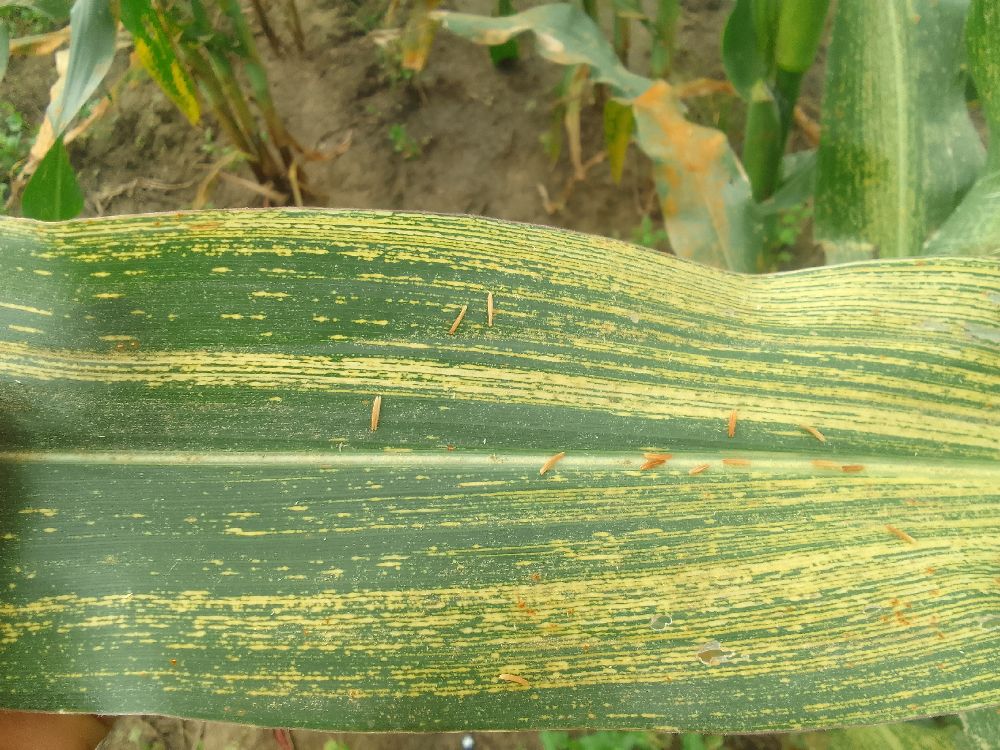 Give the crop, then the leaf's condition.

maize, maize streak virus
